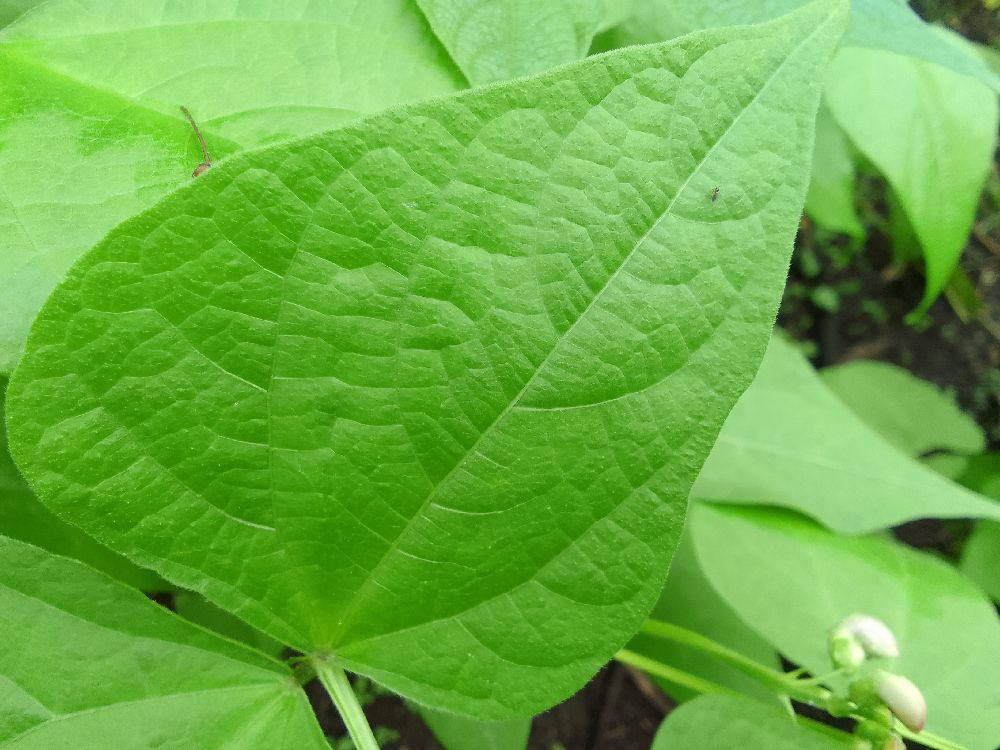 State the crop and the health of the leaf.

common bean, healthy
